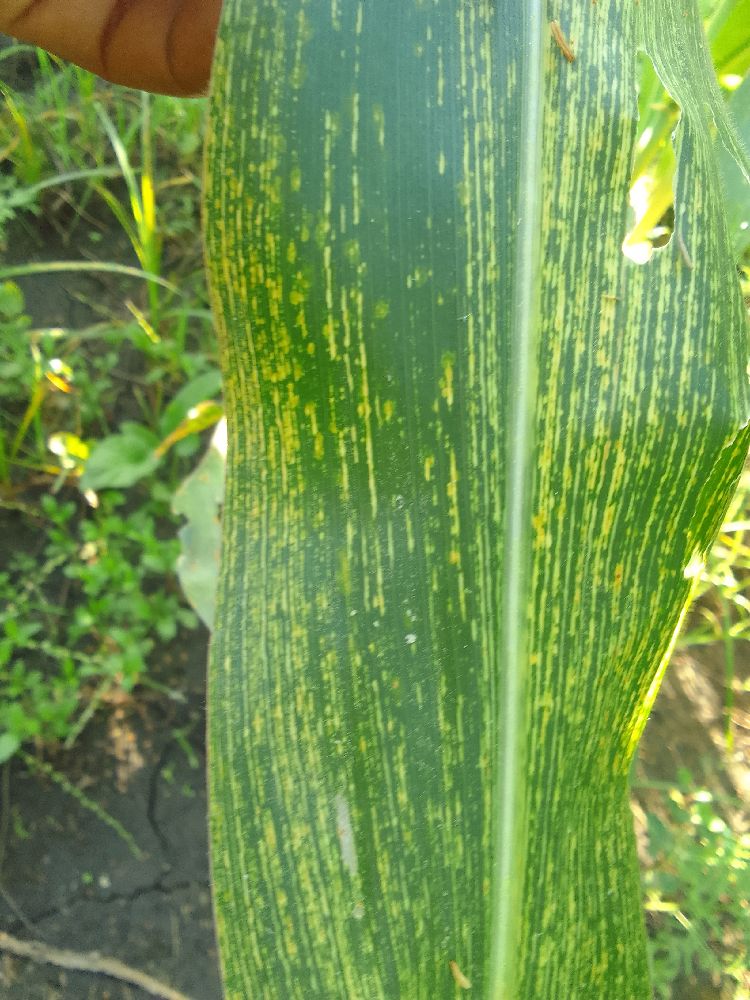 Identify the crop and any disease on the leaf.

maize, maize streak virus
